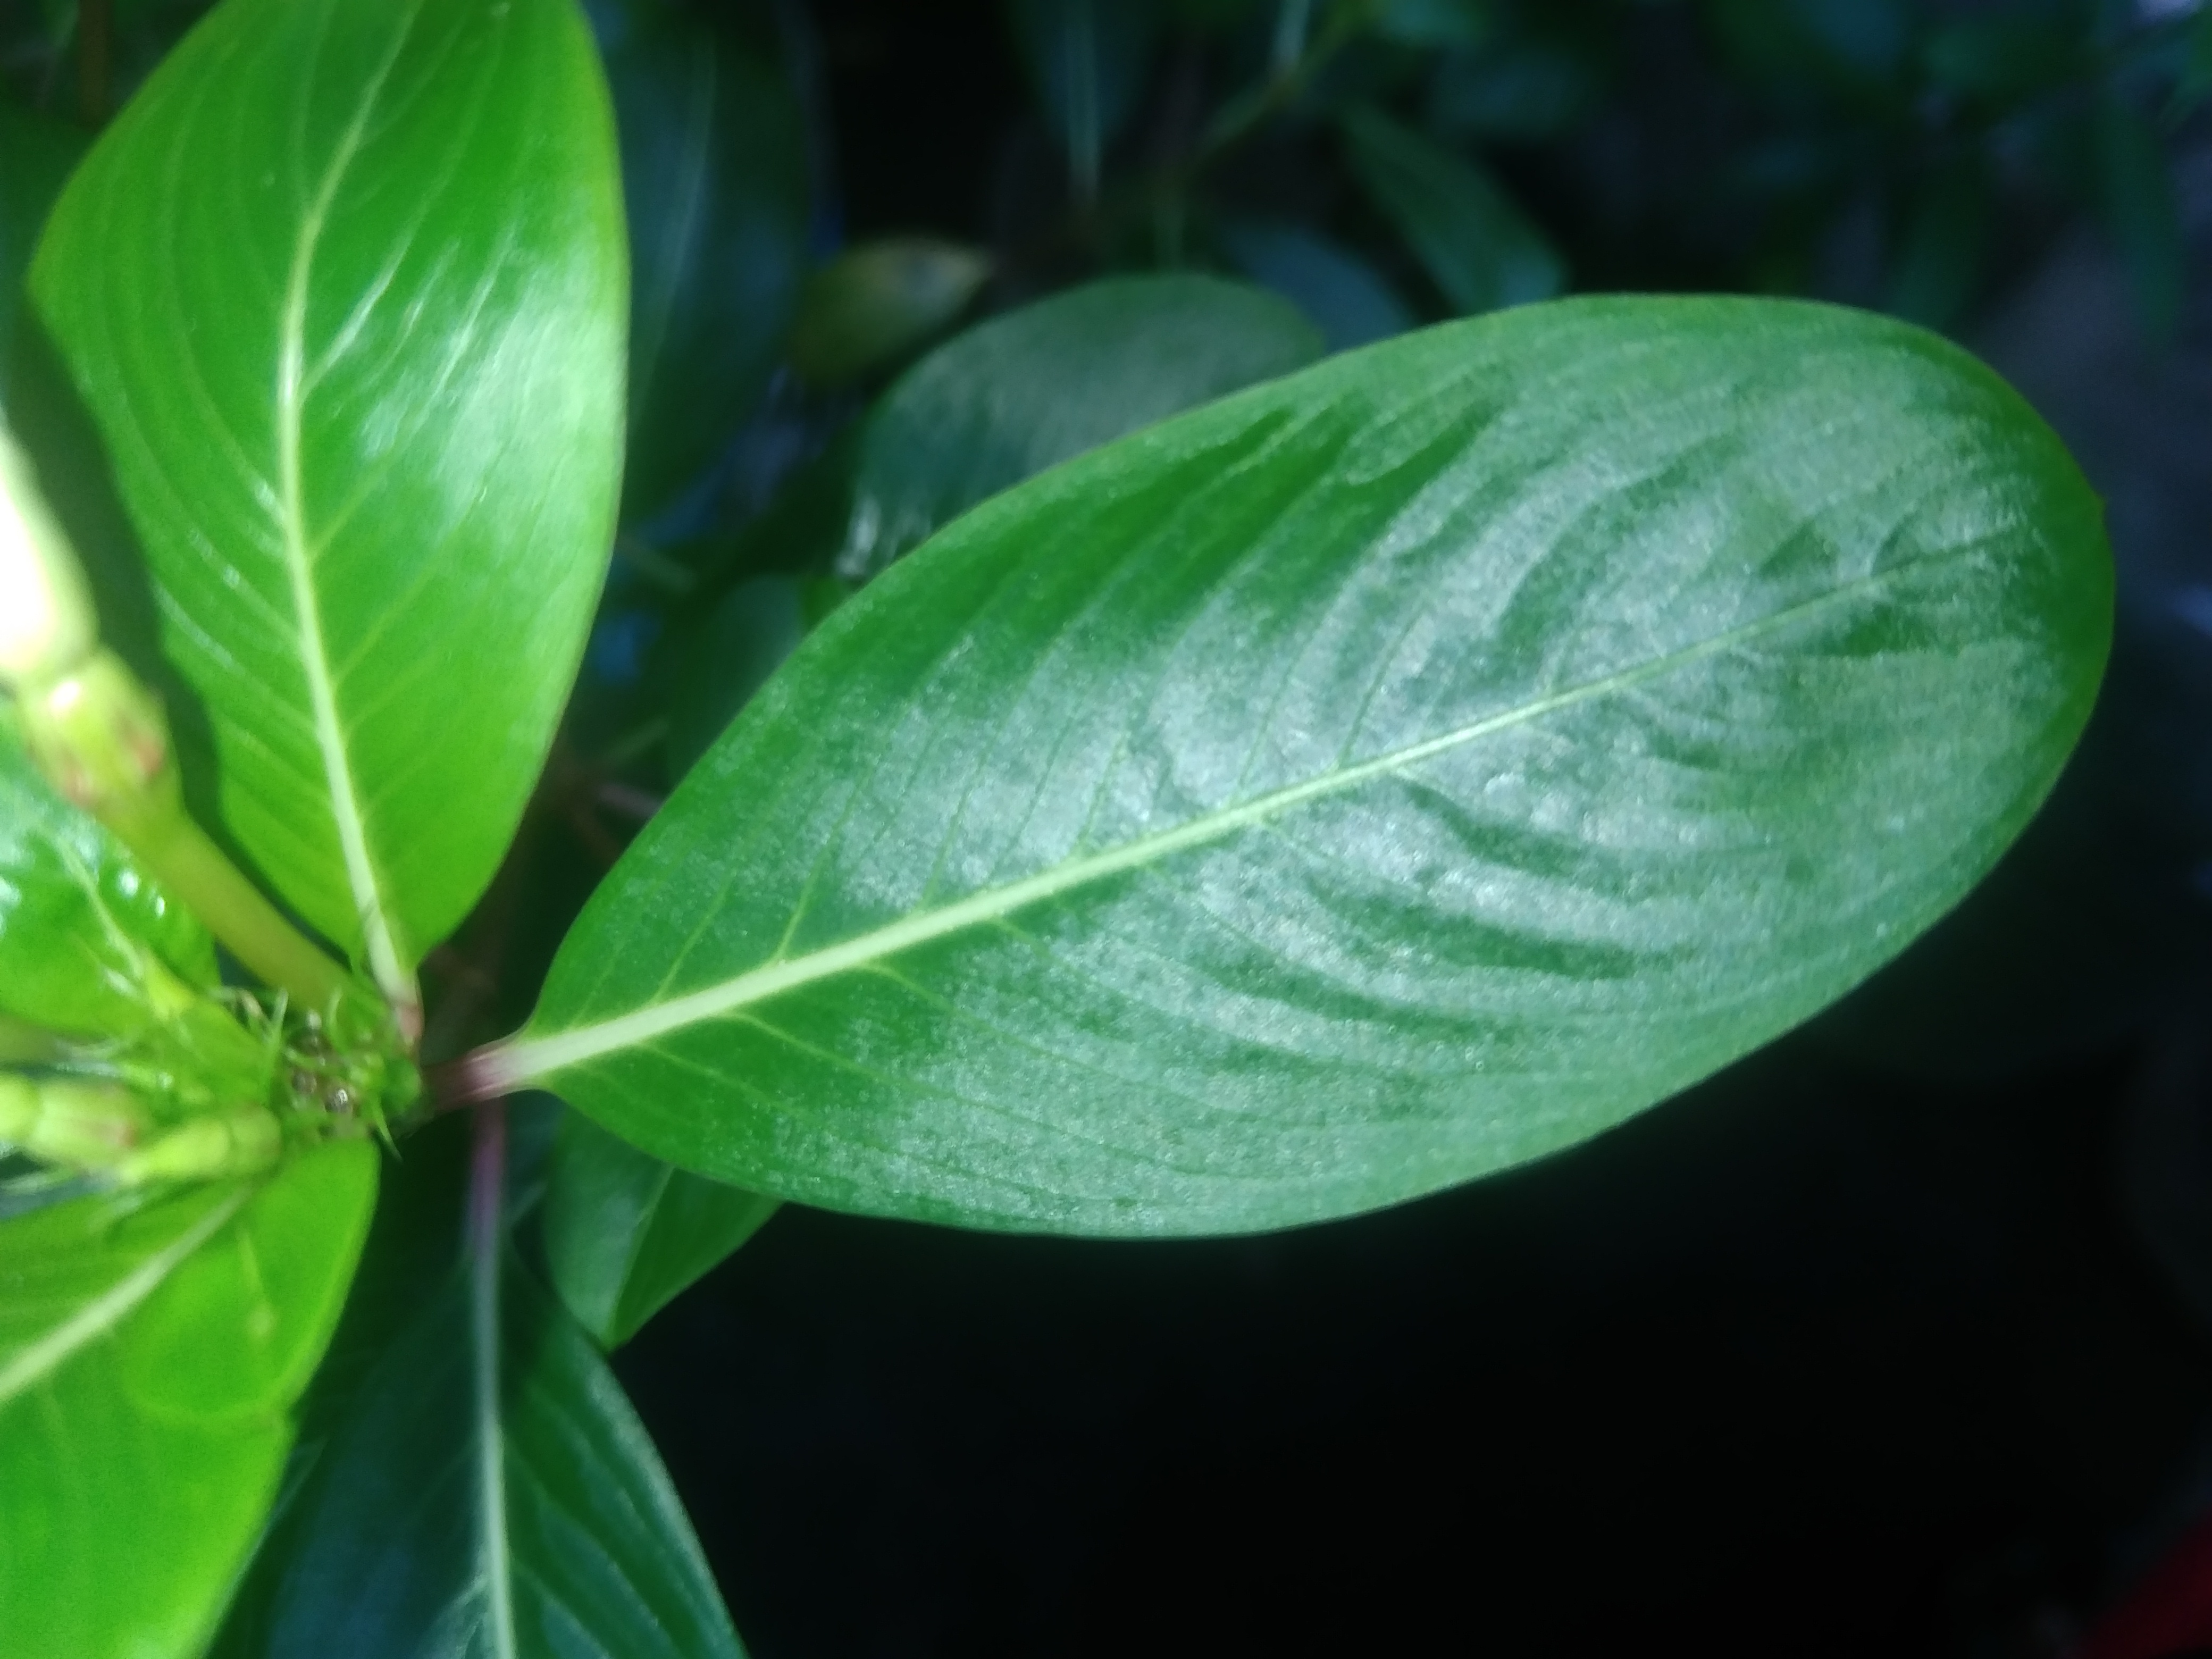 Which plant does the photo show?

rose periwinkle
